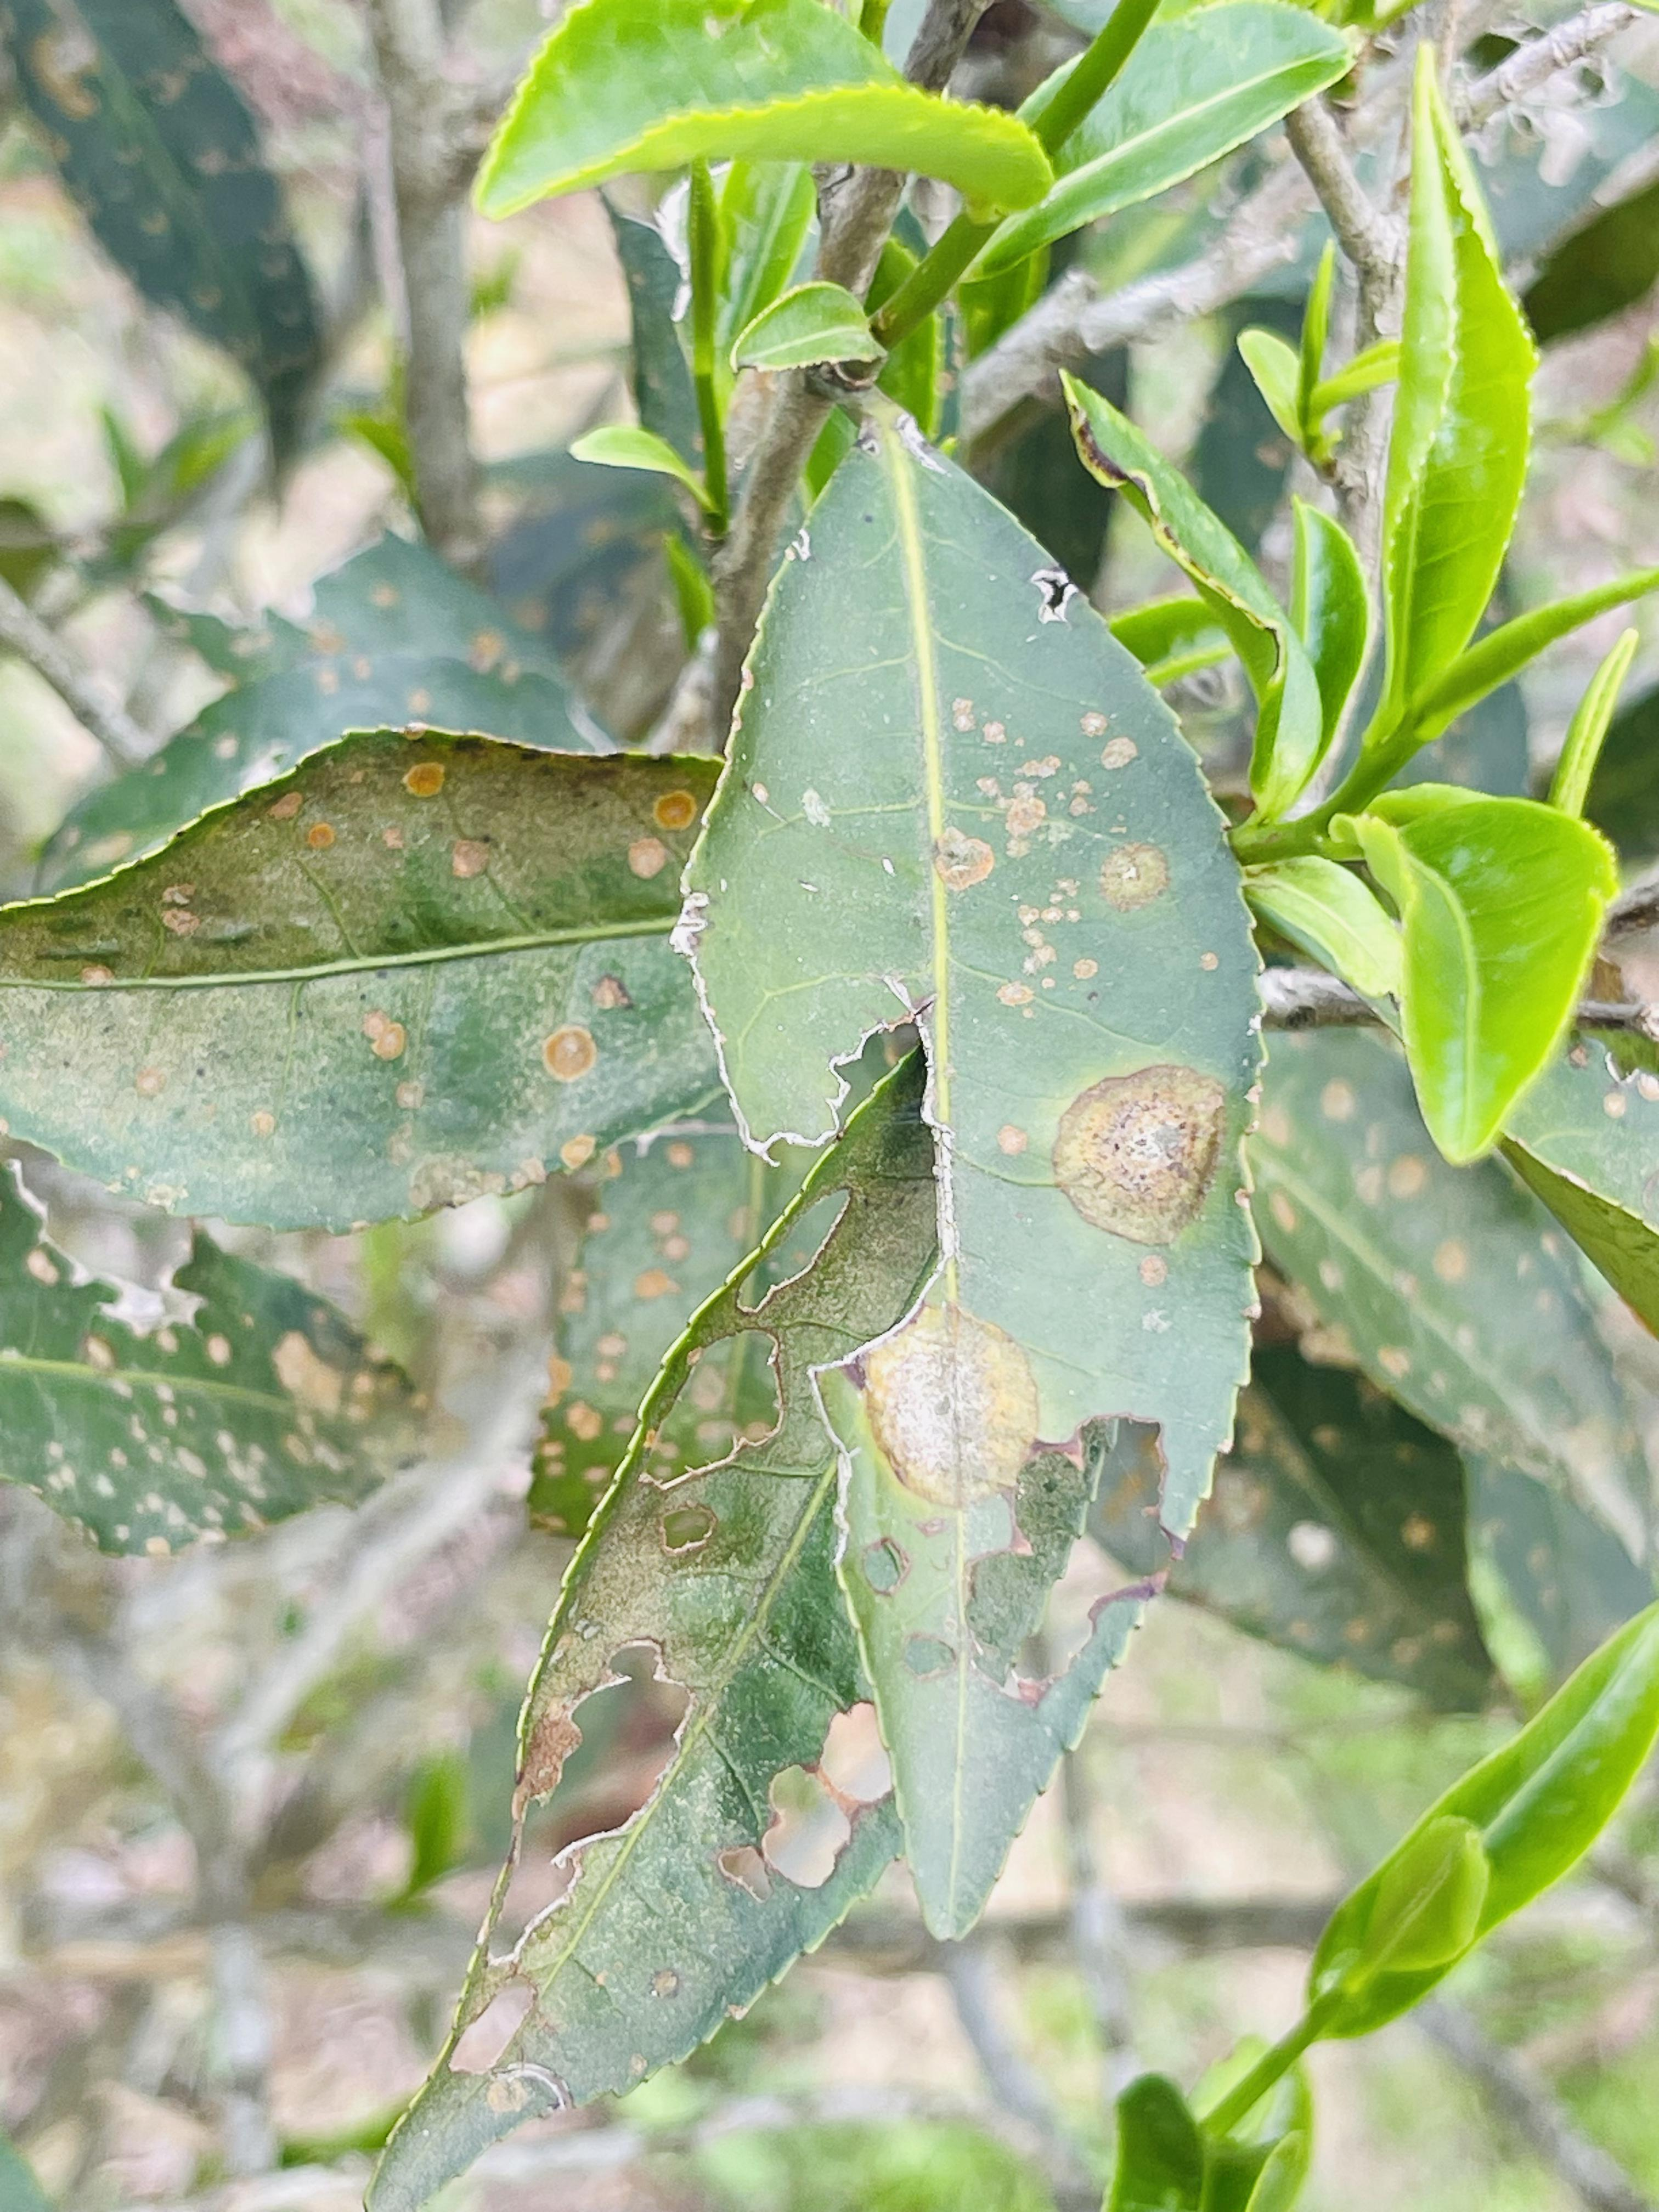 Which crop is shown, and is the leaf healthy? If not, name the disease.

tea, blight
